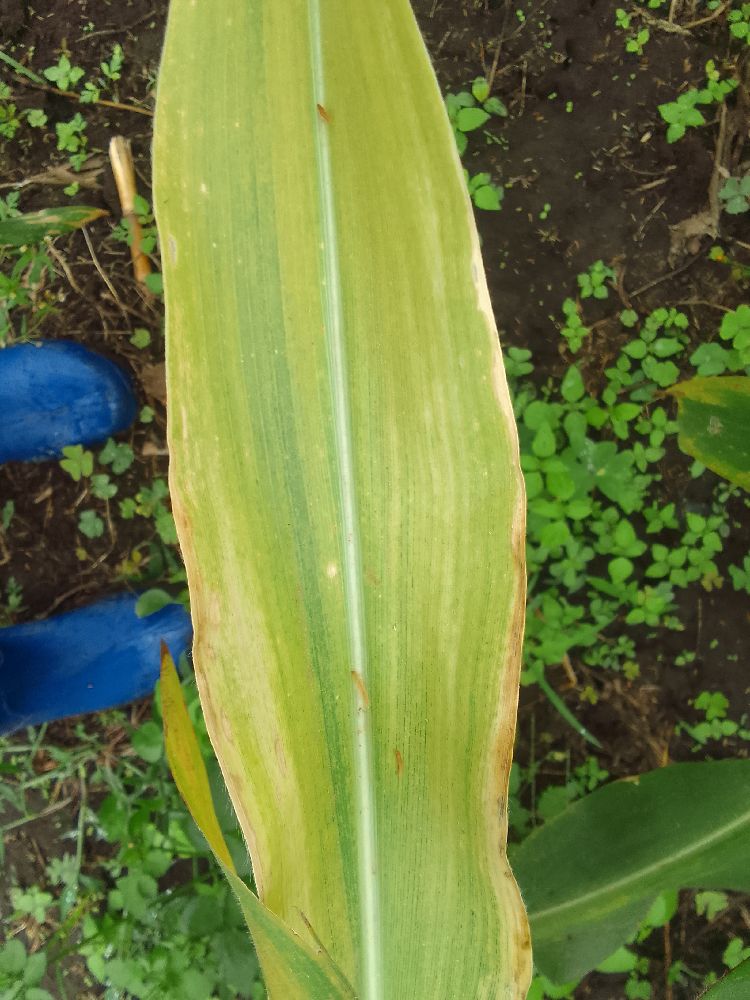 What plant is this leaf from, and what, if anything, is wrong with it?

maize, maize lethal necrosis
